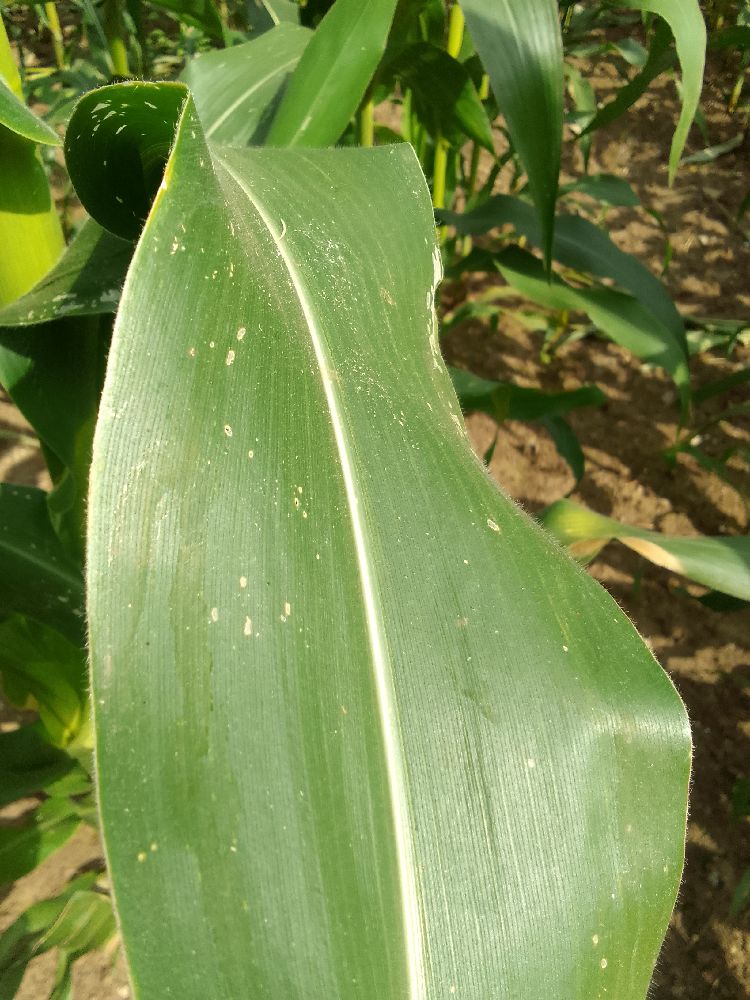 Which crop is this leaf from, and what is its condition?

maize, healthy
